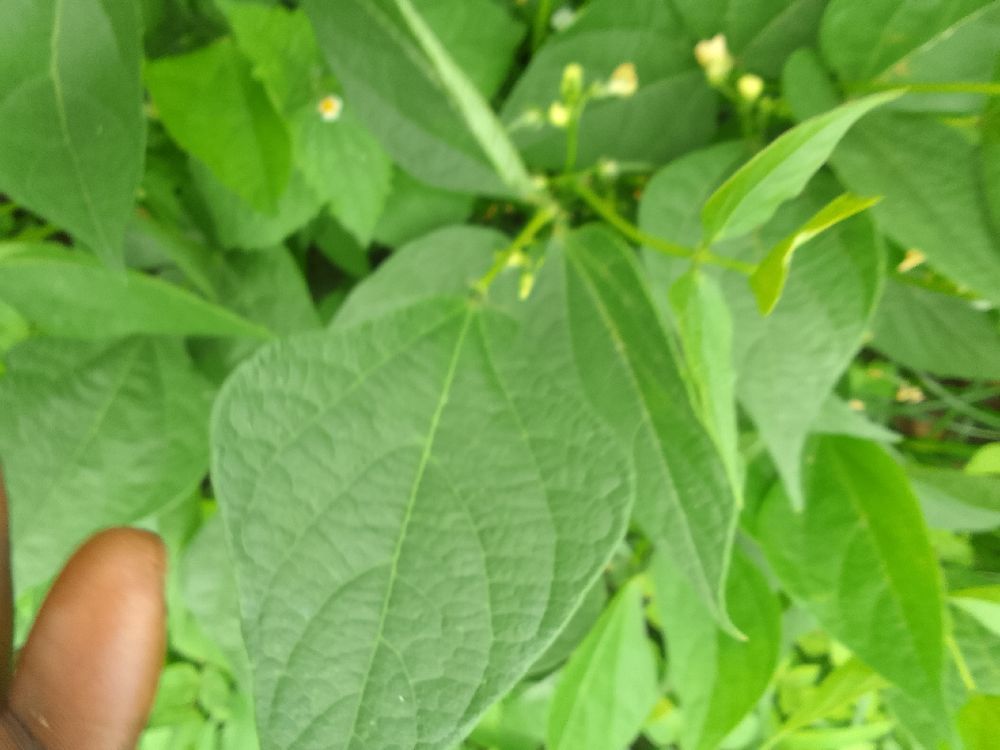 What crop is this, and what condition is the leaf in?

common bean, healthy
